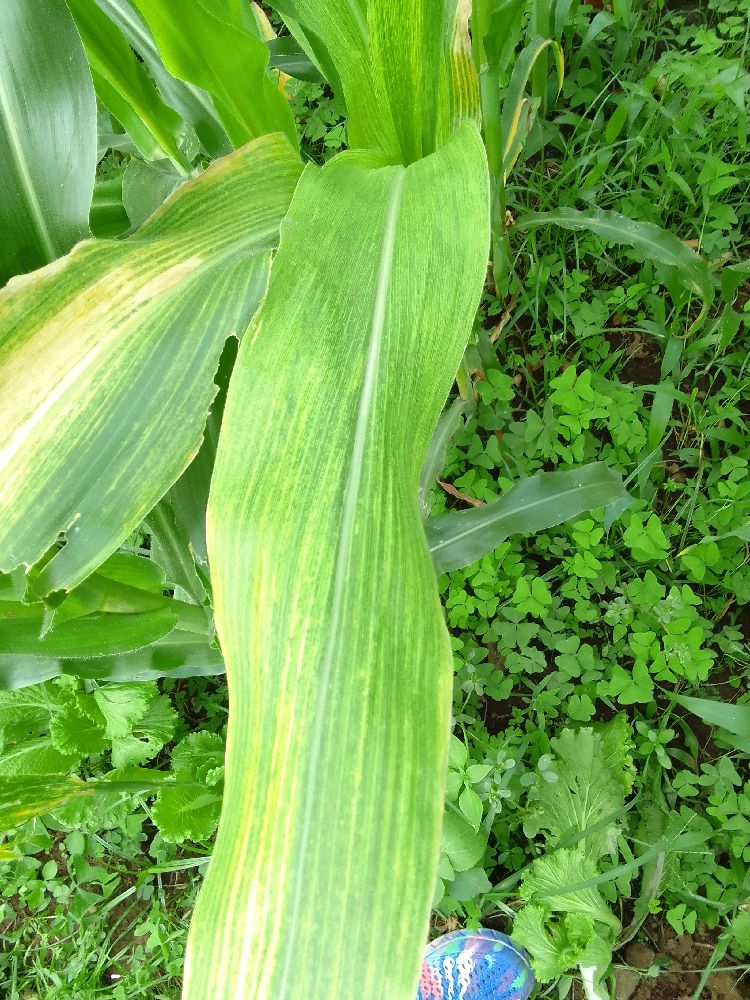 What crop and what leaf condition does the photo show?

maize, maize lethal necrosis
